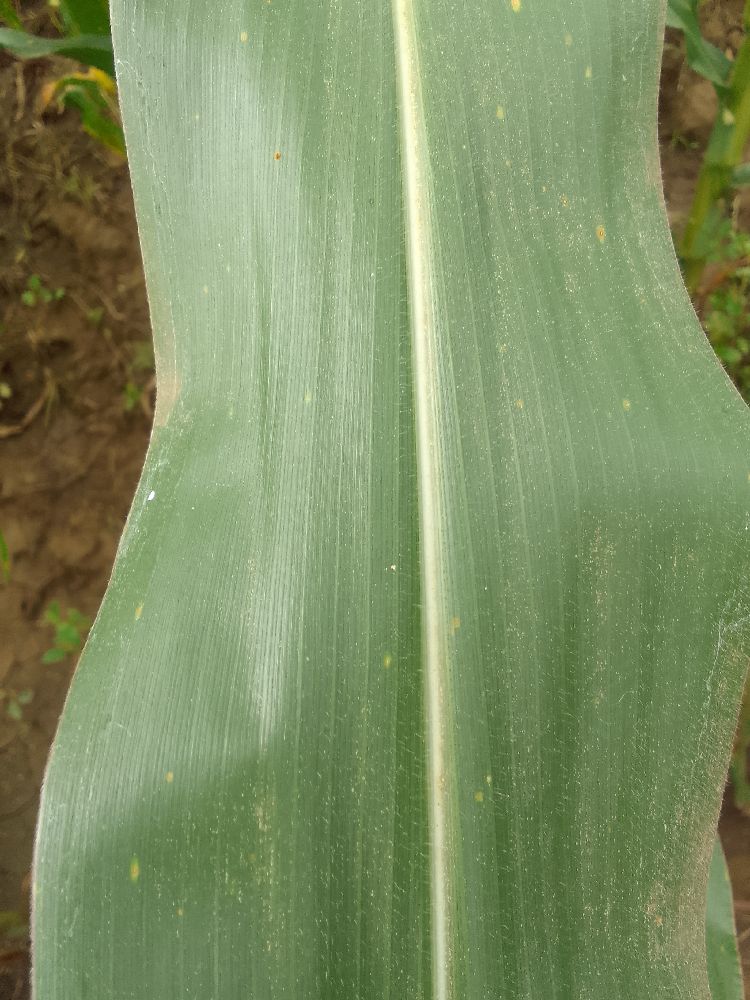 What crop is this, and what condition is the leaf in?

maize, healthy
